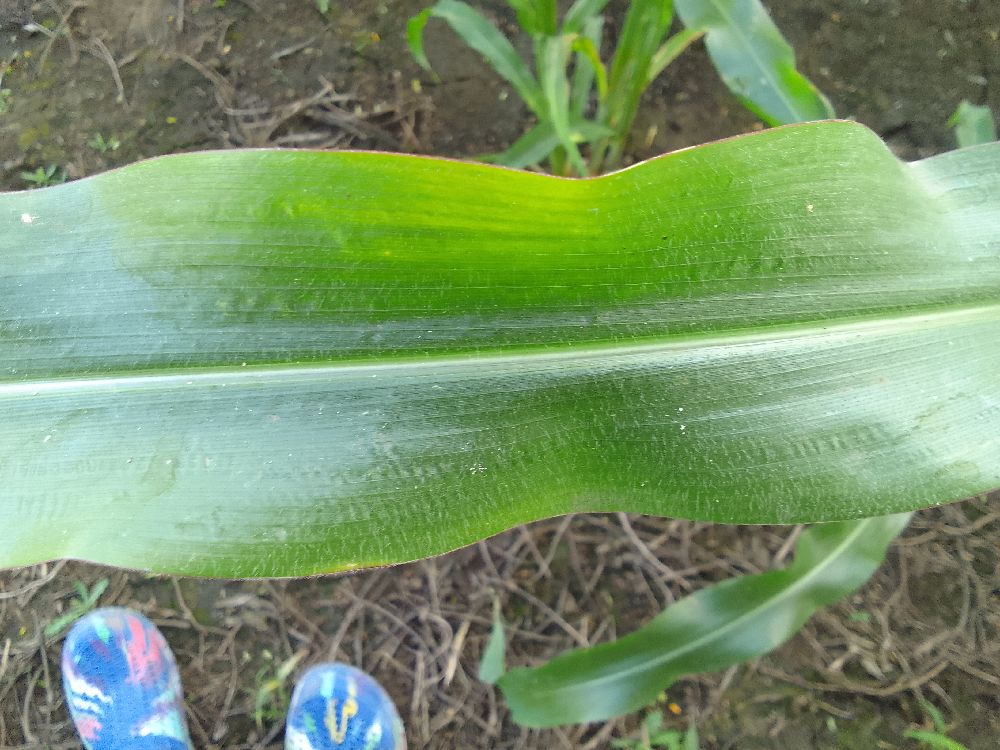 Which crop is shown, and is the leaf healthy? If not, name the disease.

maize, healthy
